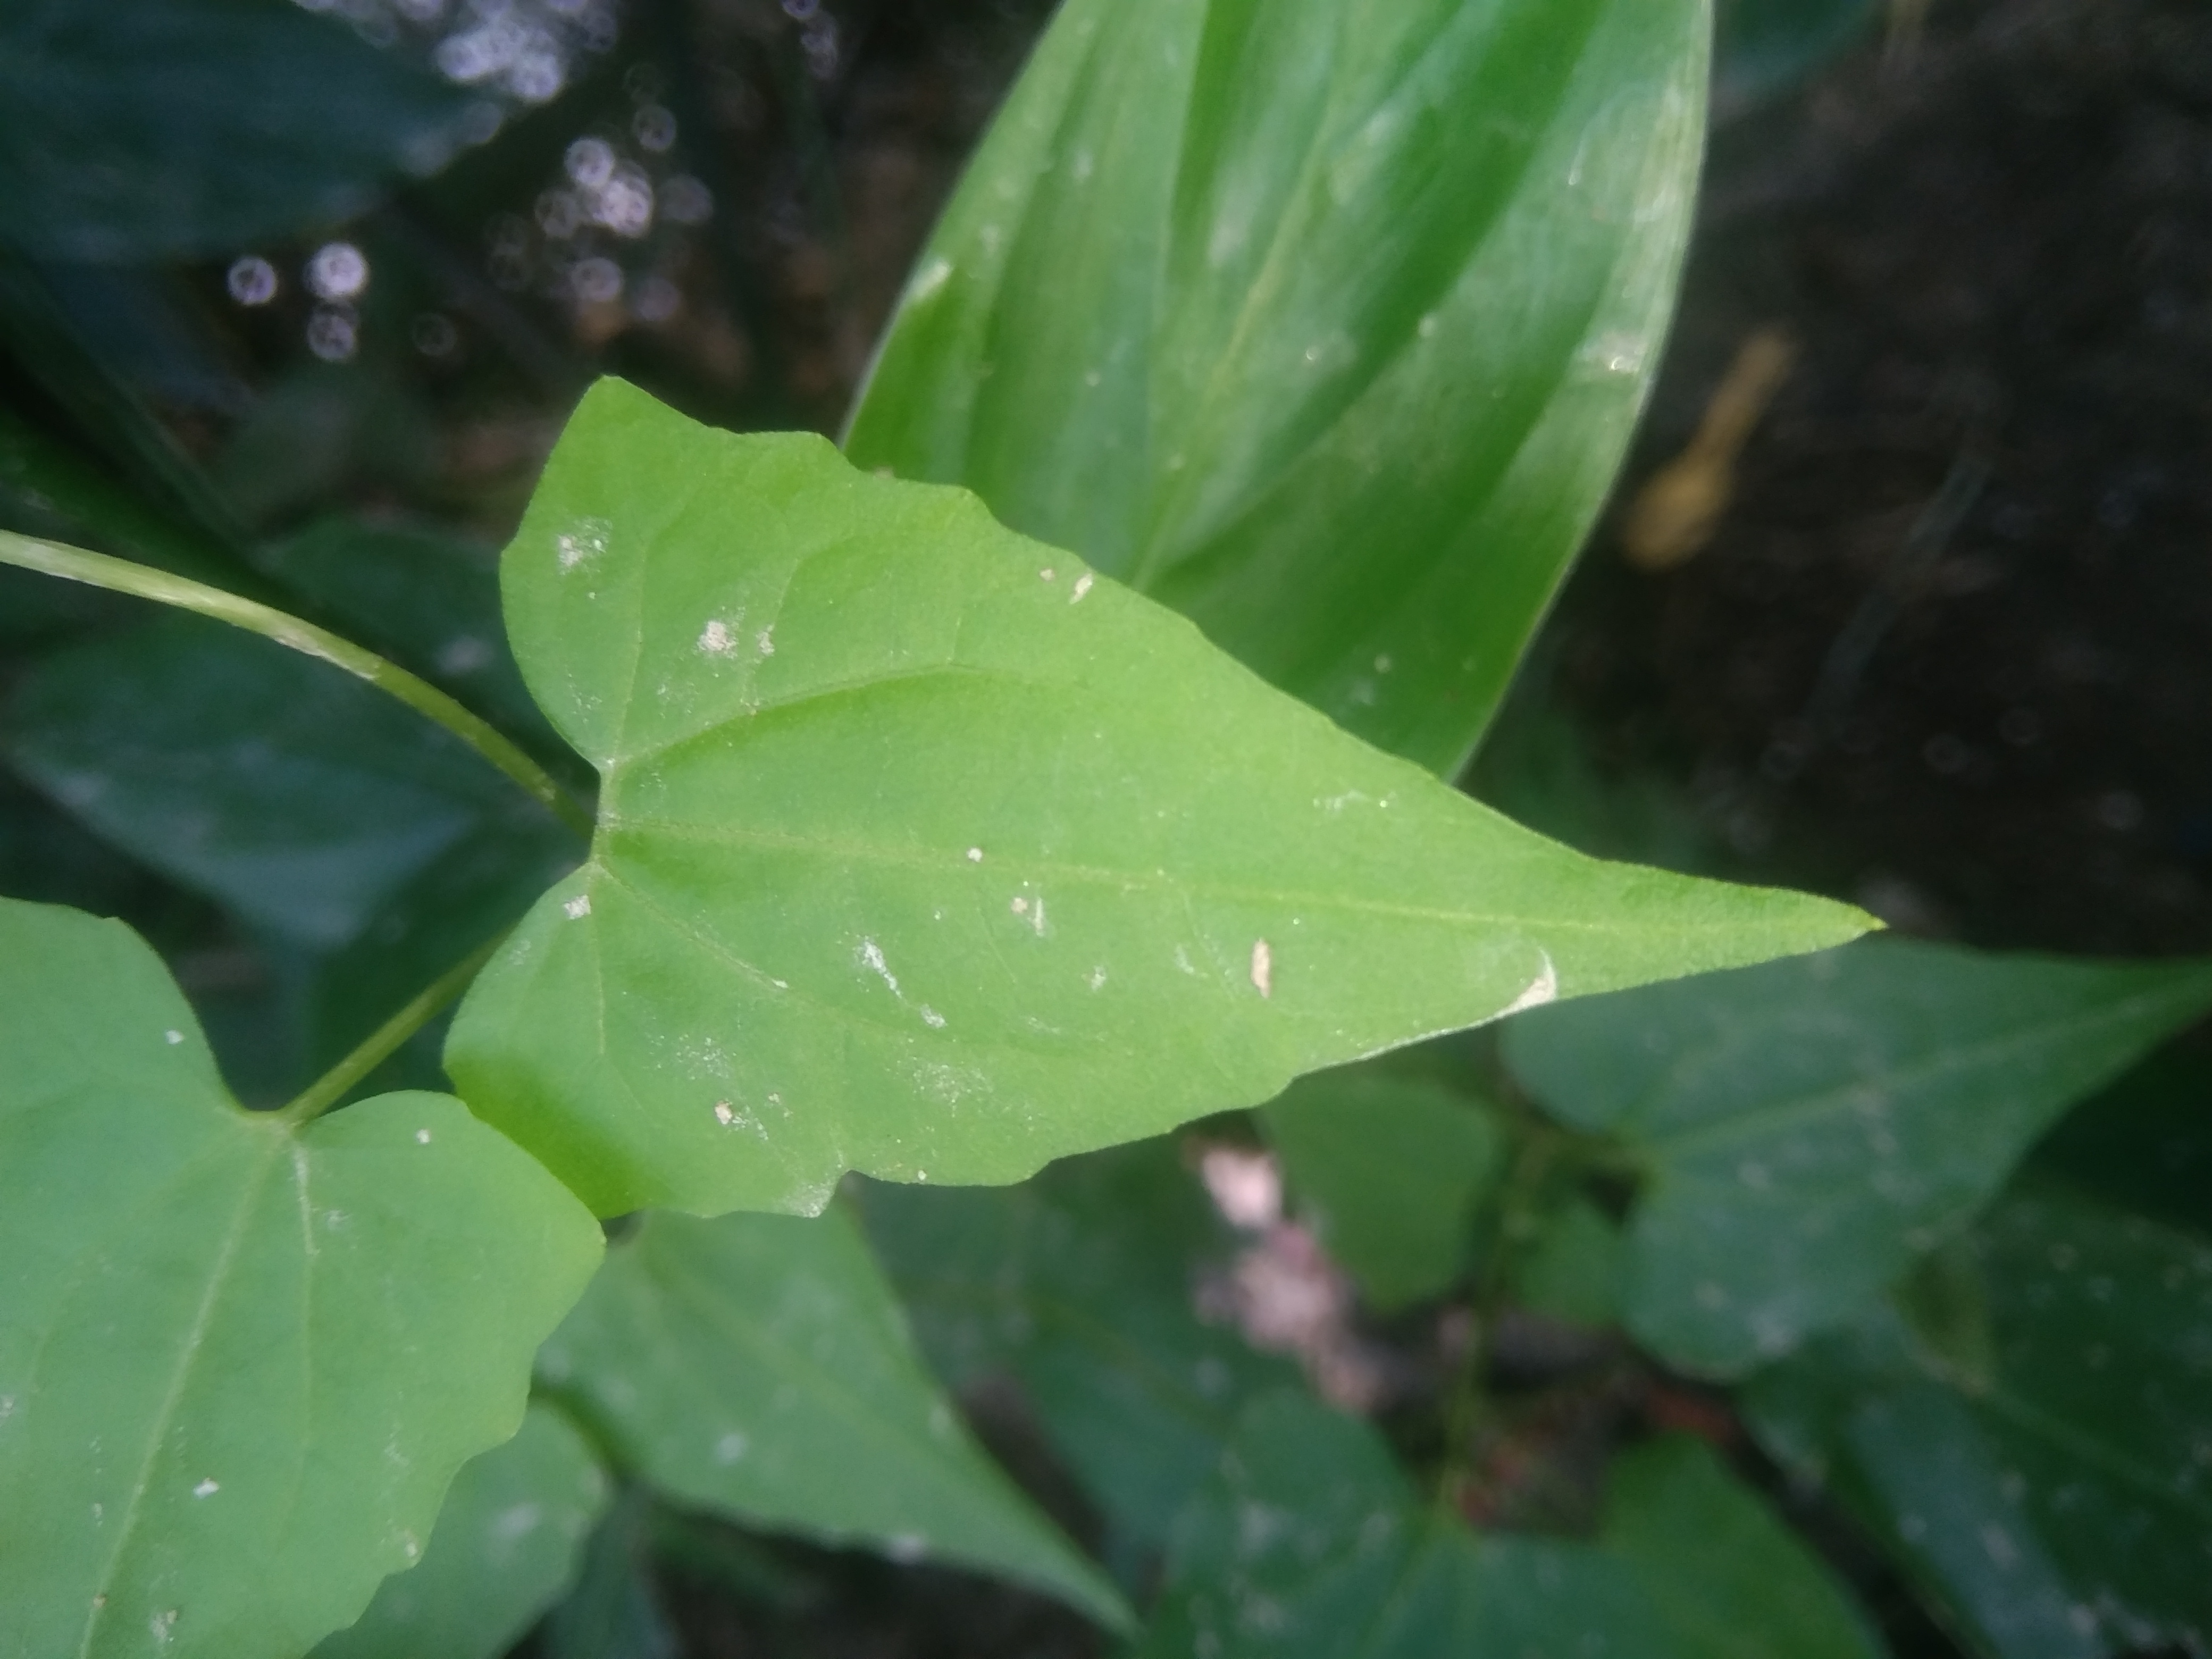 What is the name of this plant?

bitter vine
